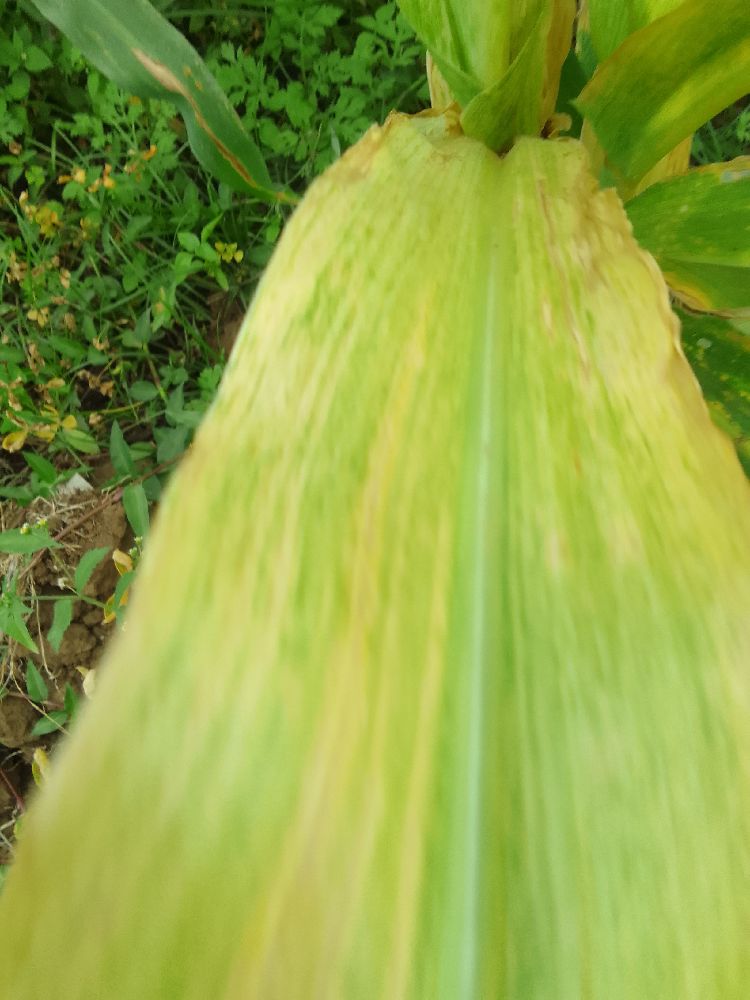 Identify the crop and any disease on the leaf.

maize, maize lethal necrosis
